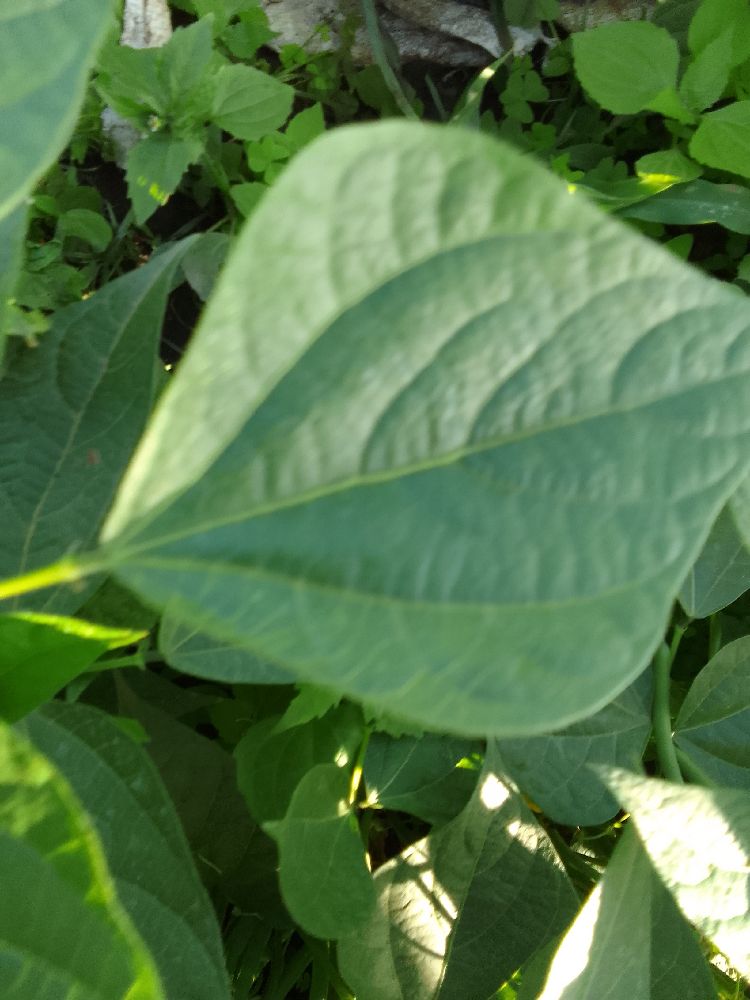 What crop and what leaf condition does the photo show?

common bean, healthy
